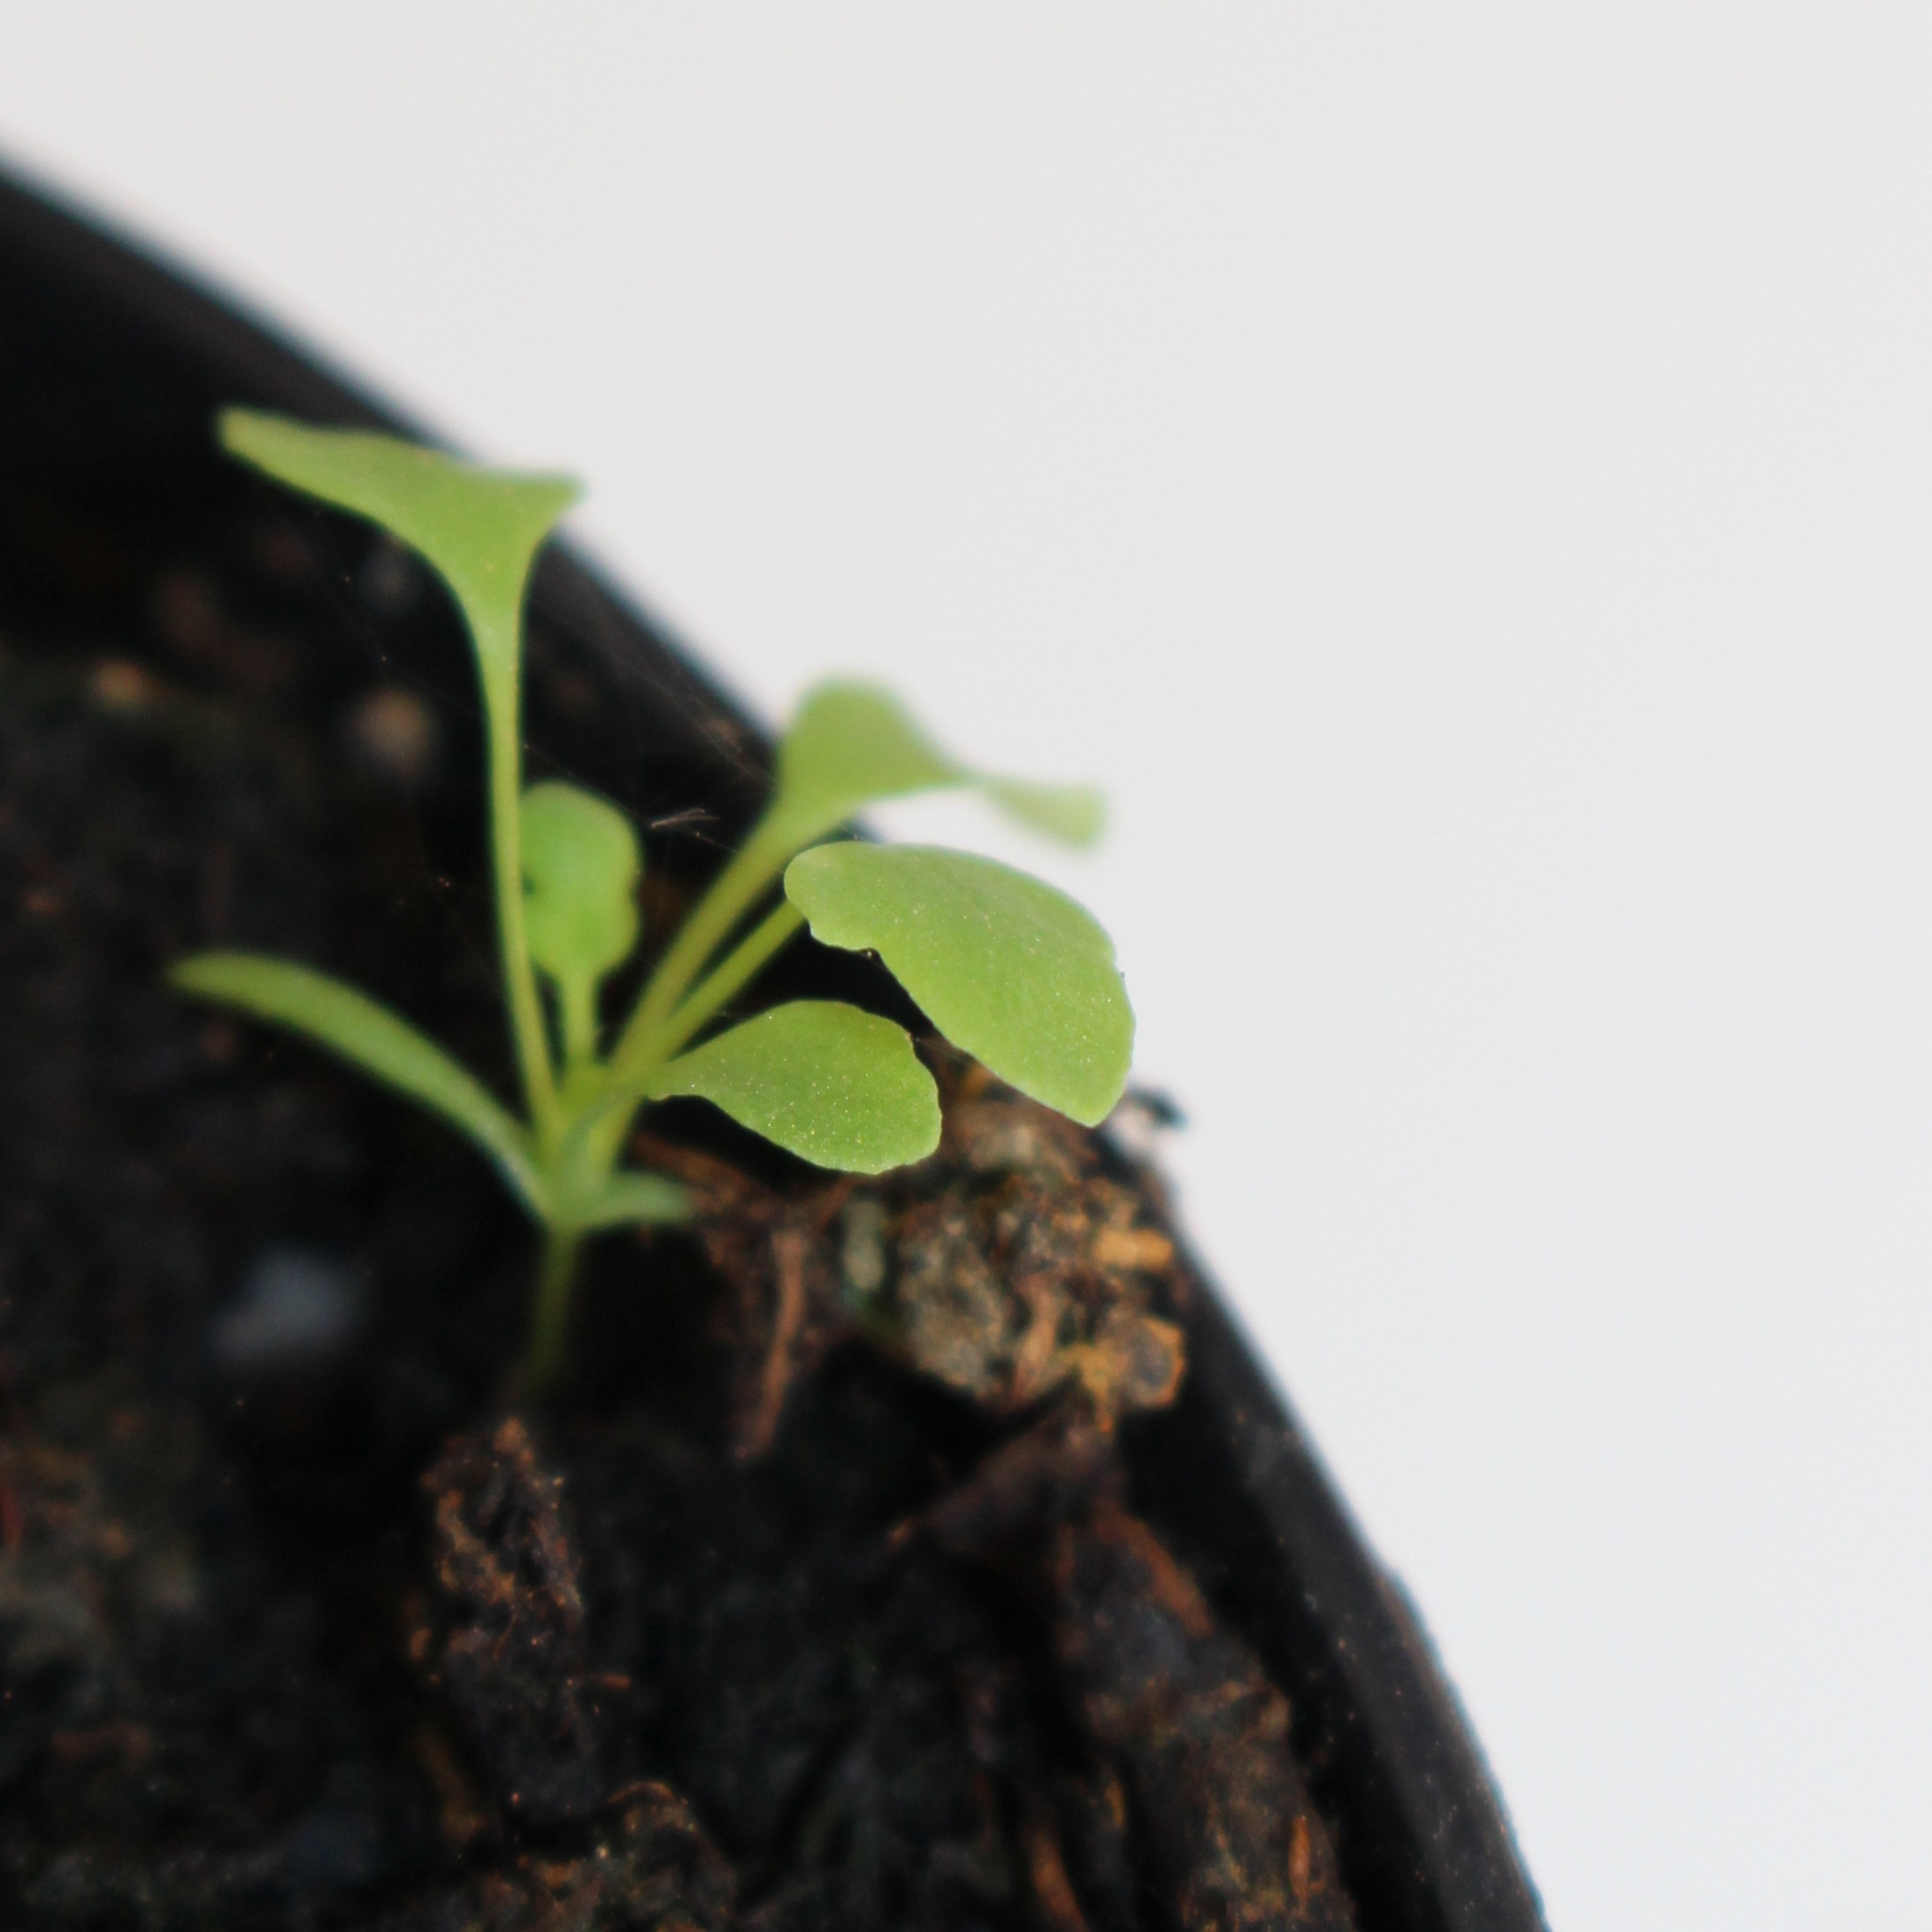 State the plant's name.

Papaver rhoeas
